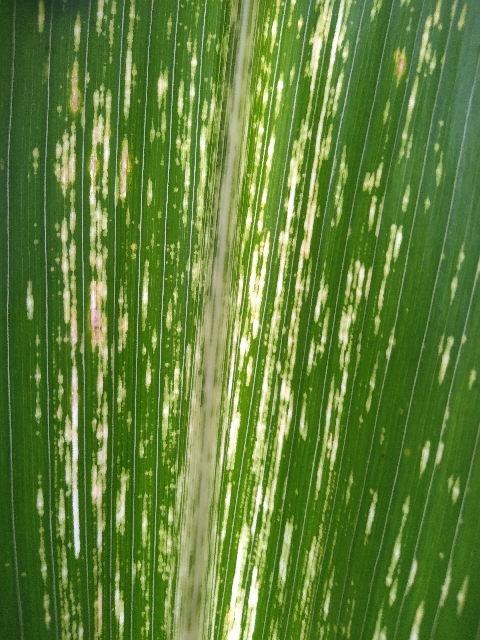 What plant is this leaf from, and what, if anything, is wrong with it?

maize, maize streak virus
